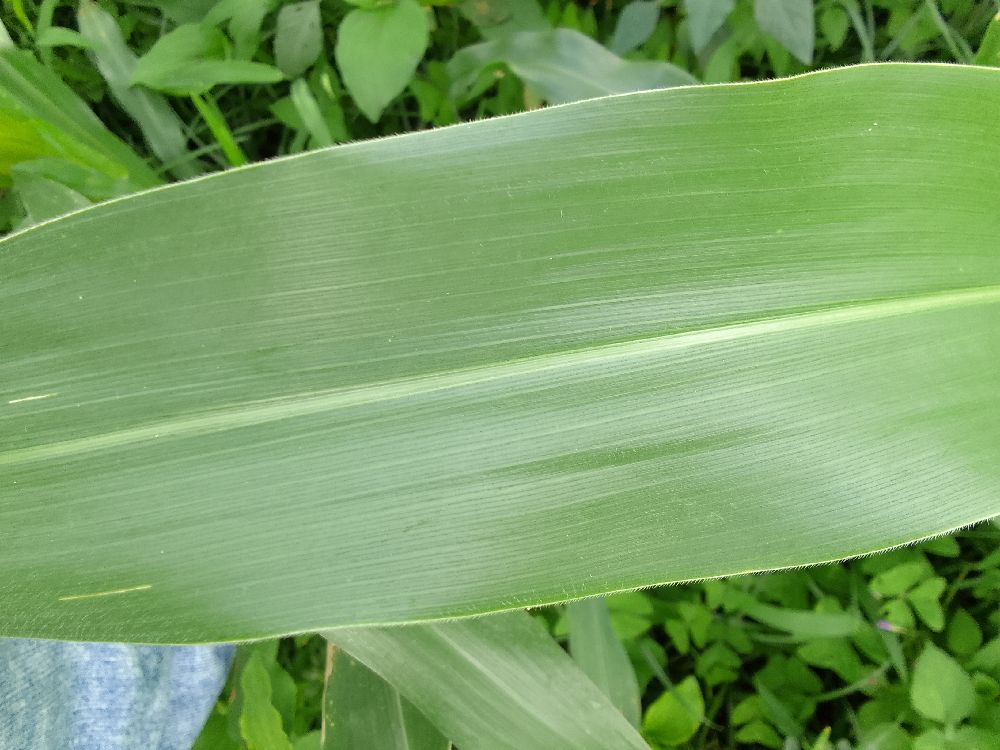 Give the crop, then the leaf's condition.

maize, healthy
